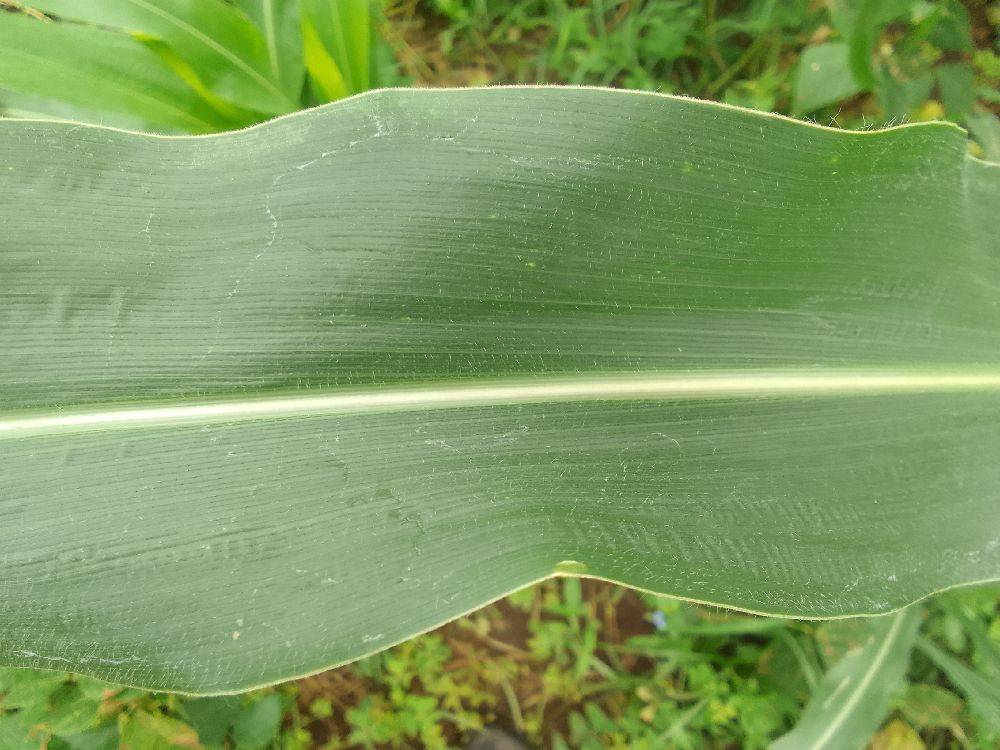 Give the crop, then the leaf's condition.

maize, healthy
